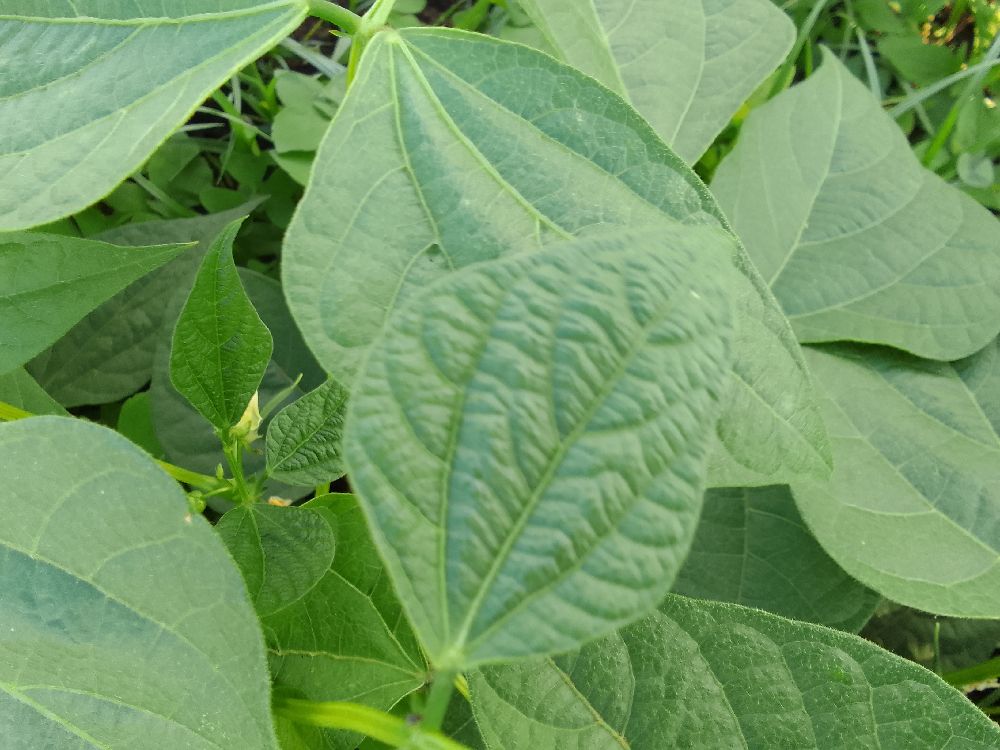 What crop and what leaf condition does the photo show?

common bean, healthy
